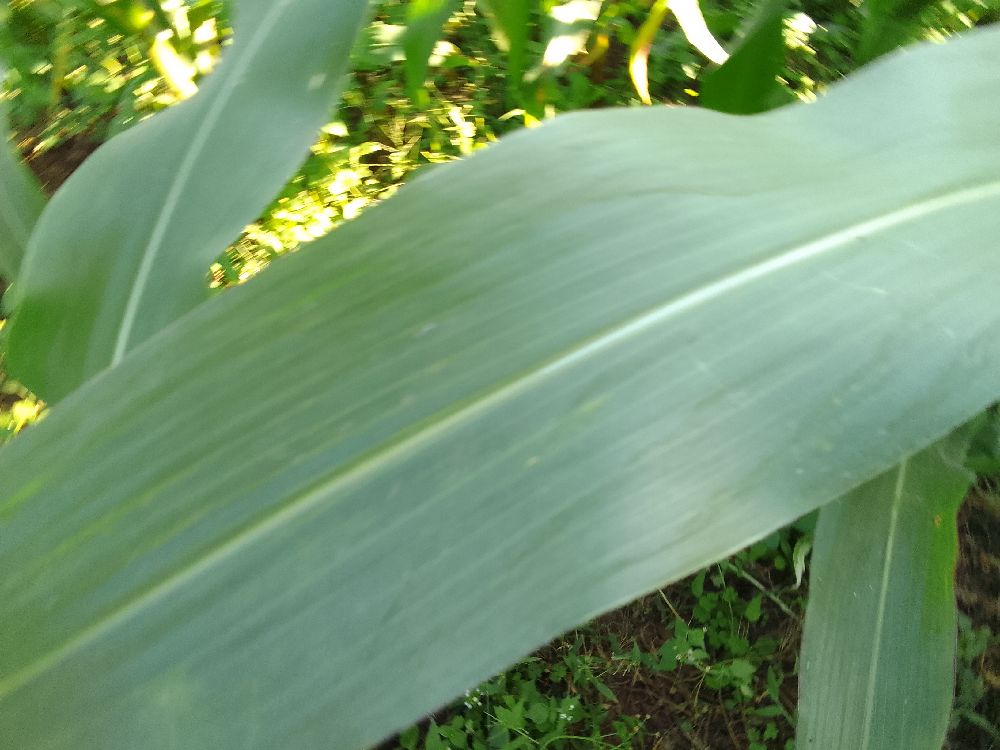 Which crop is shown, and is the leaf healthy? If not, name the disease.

maize, healthy
